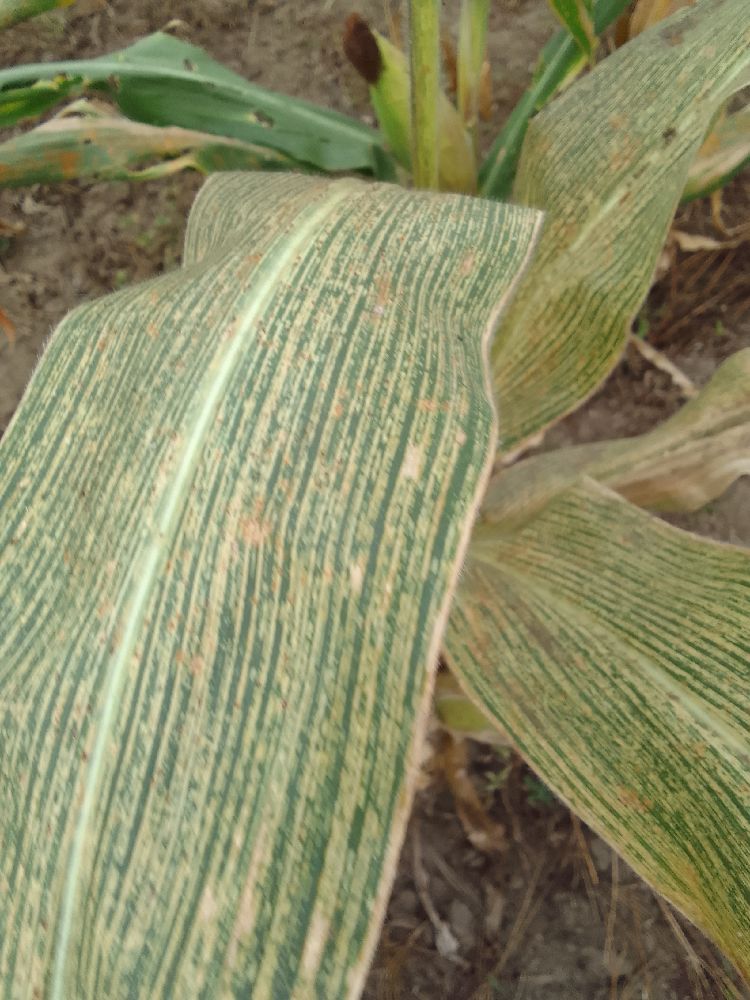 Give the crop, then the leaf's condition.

maize, maize streak virus
